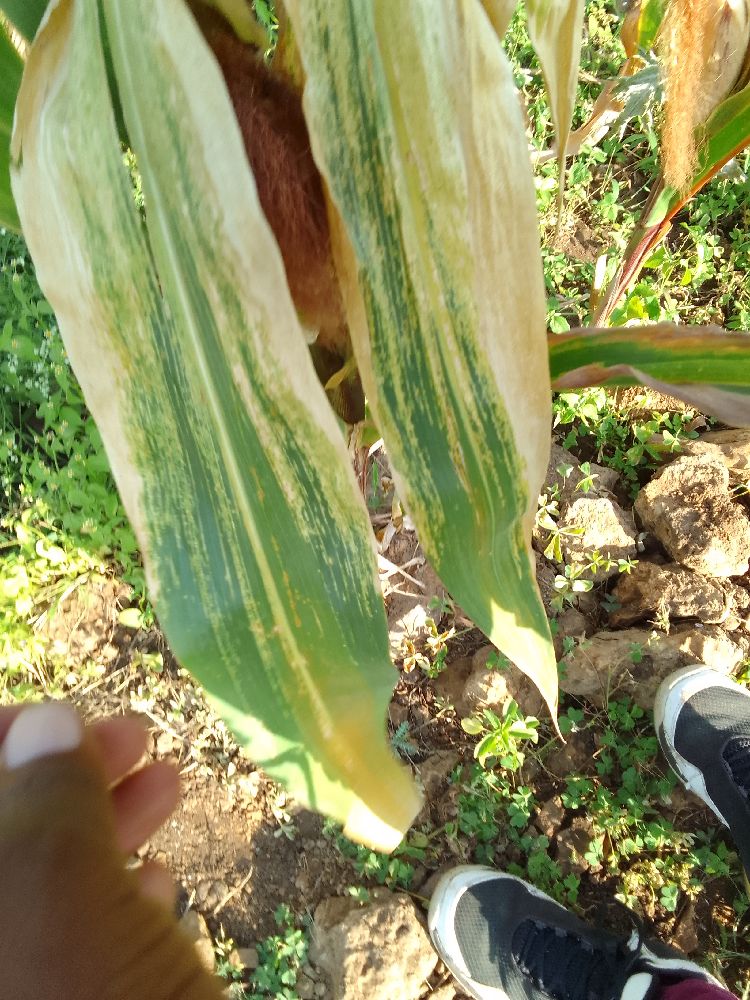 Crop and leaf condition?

maize, maize lethal necrosis
